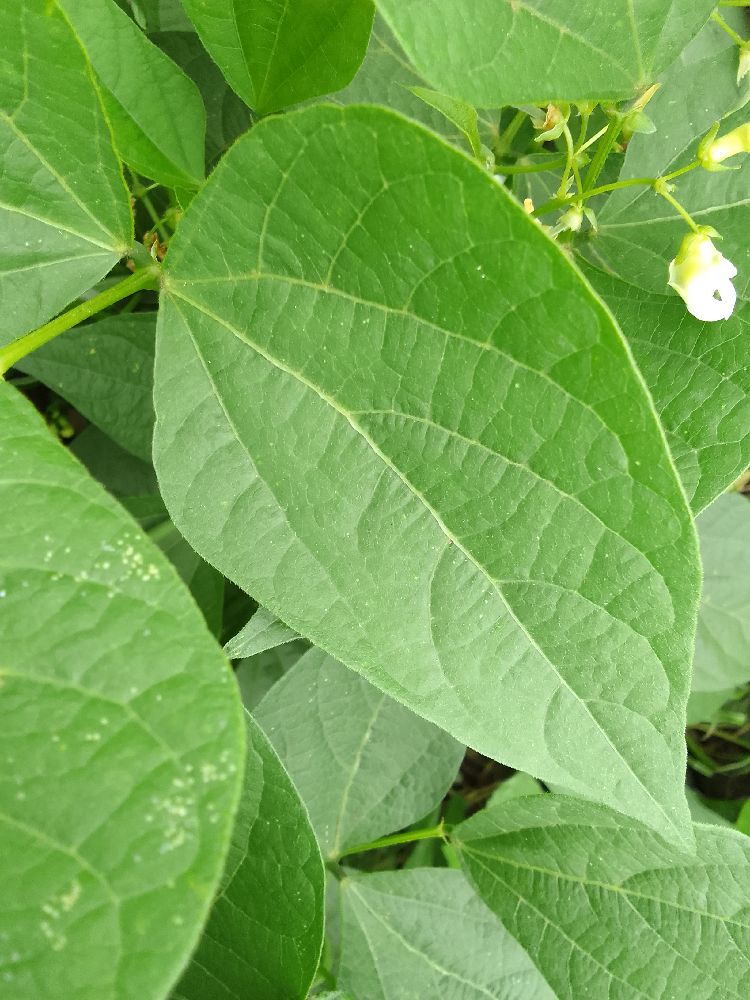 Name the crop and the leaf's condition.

common bean, healthy
